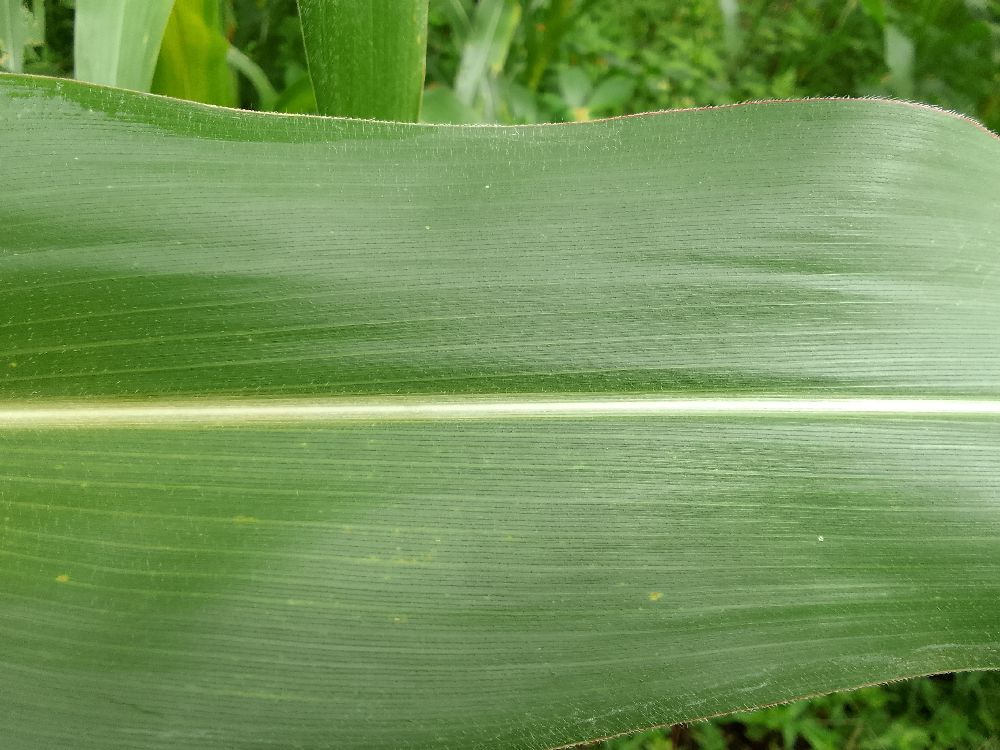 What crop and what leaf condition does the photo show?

maize, healthy
